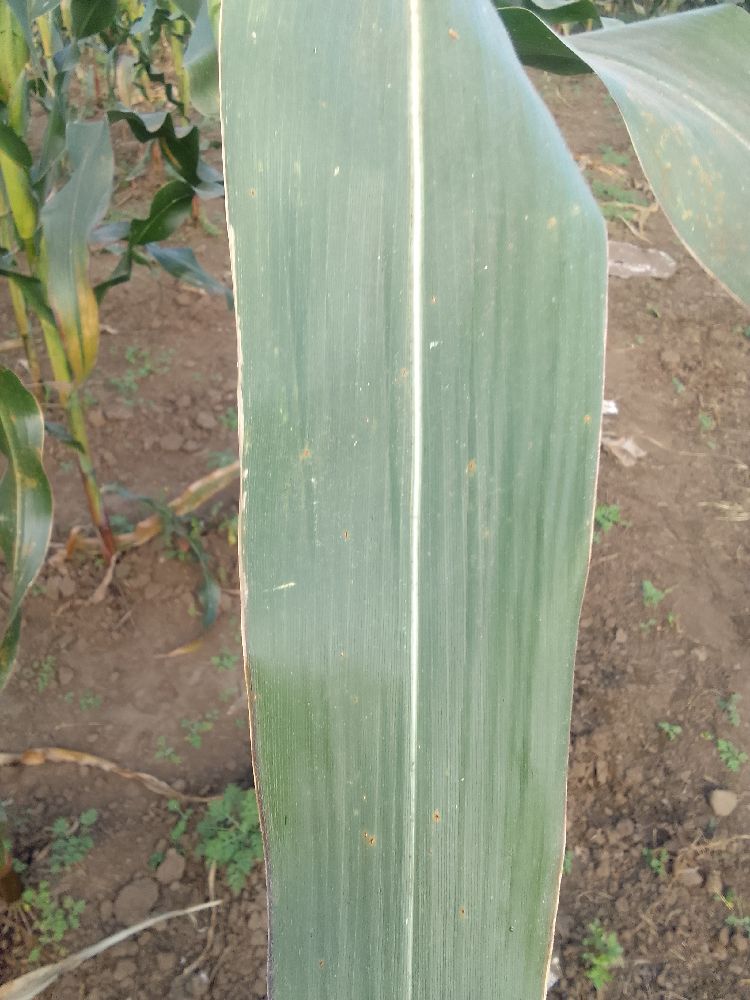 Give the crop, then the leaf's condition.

maize, healthy
